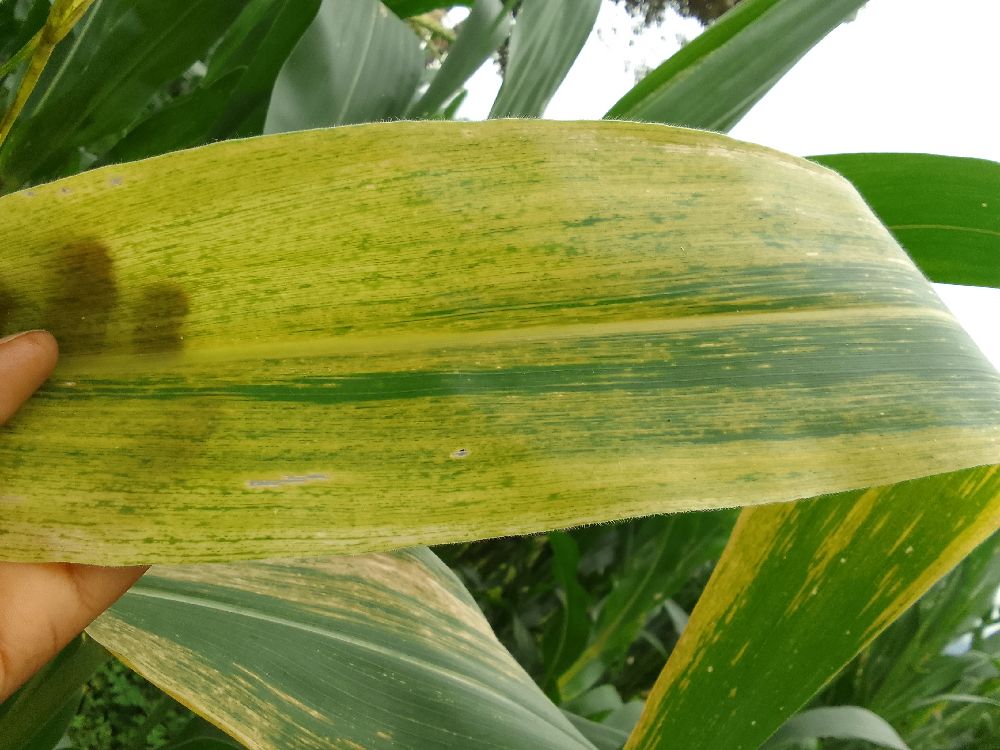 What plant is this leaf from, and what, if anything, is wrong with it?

maize, maize lethal necrosis
